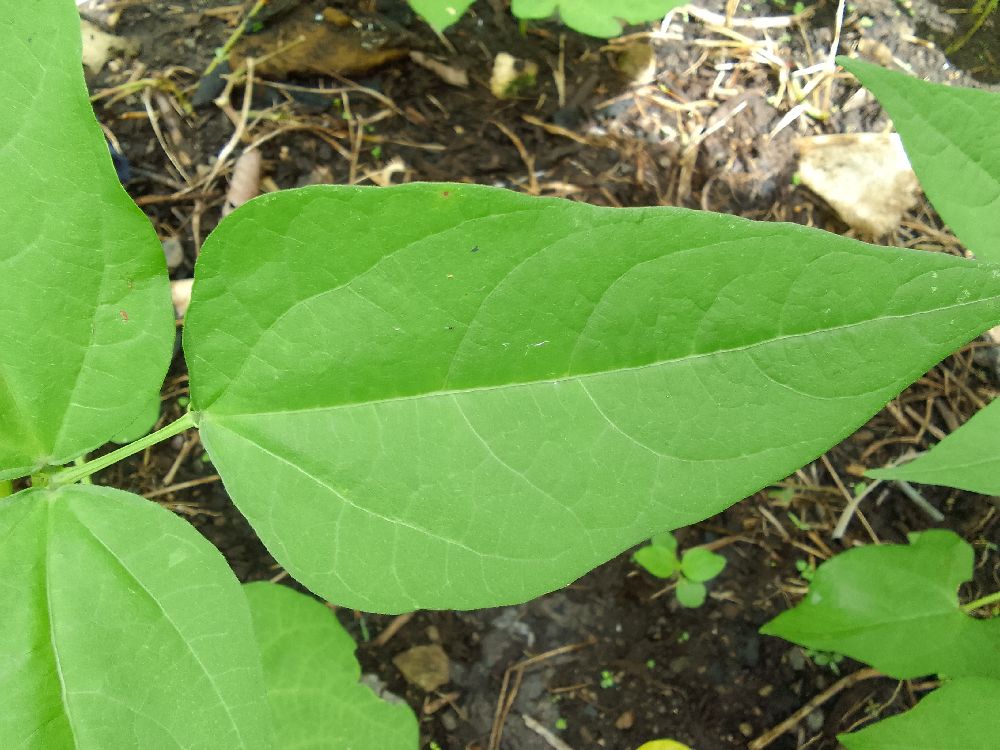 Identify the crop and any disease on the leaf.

common bean, healthy
